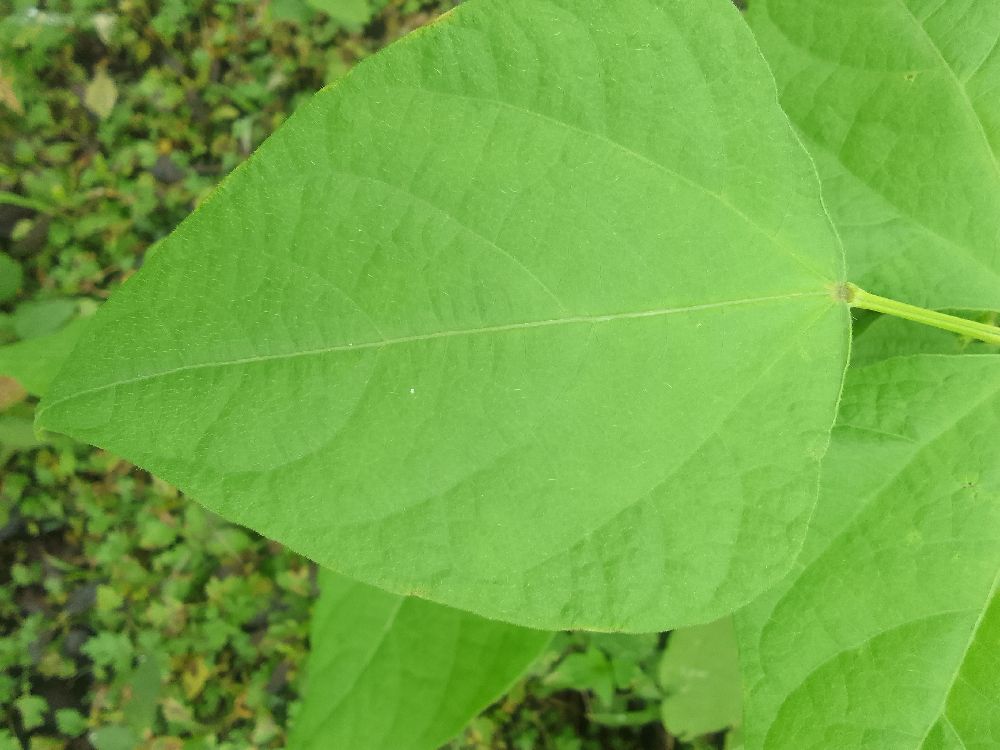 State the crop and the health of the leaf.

common bean, healthy
